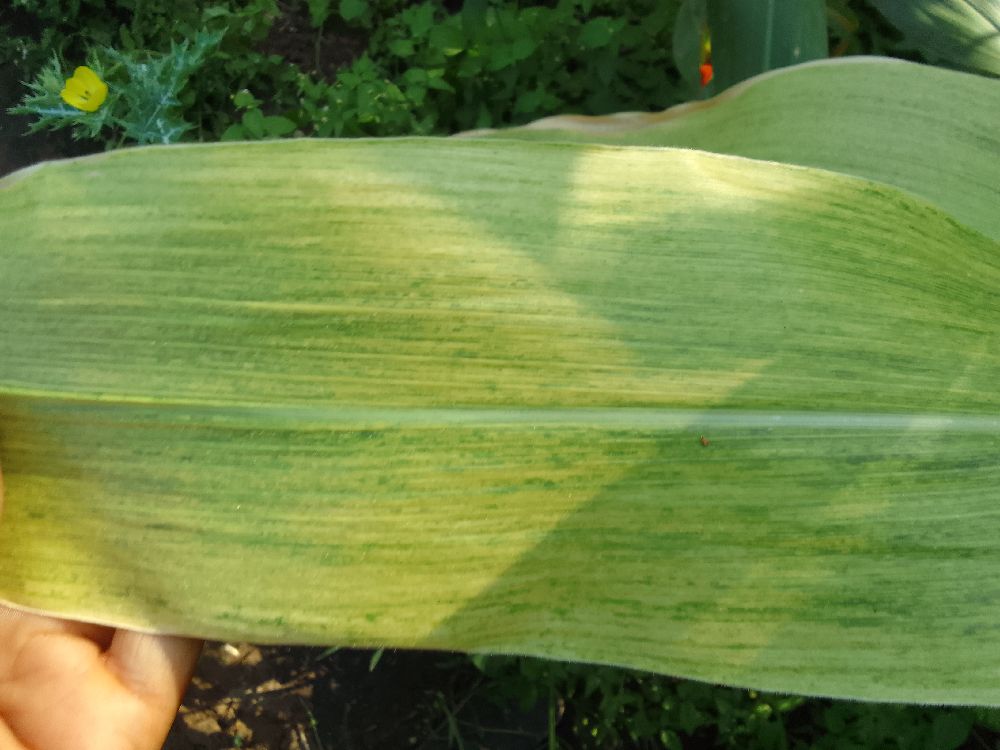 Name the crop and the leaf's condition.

maize, maize lethal necrosis
